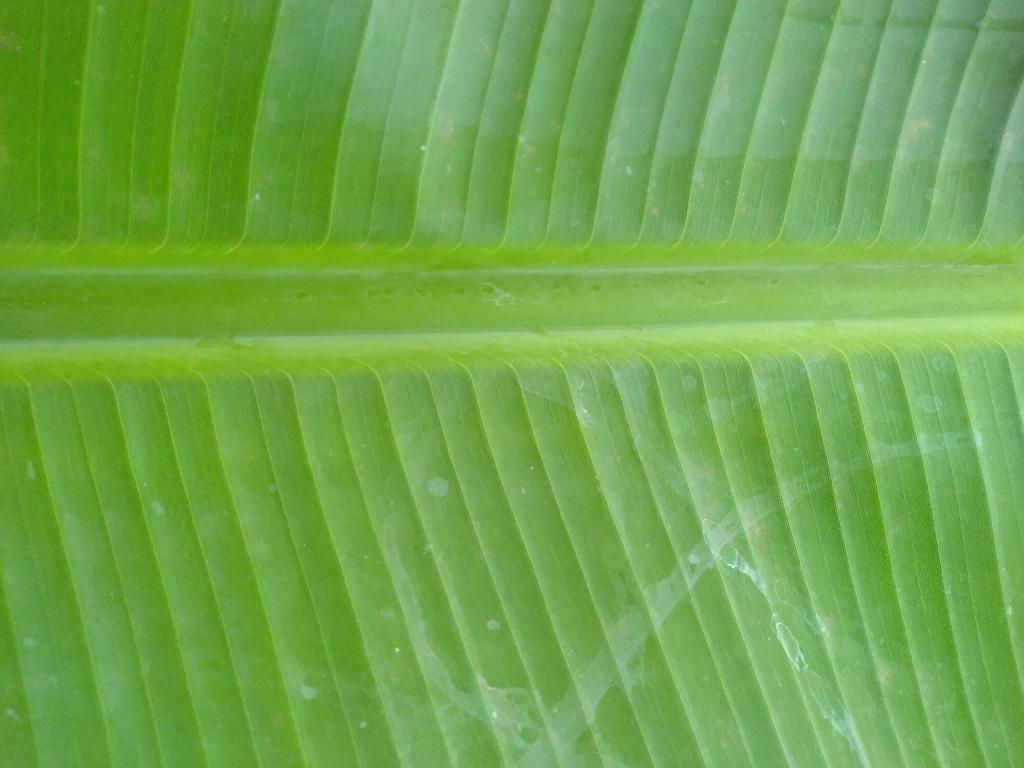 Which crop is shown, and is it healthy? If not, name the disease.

banana, healthy
